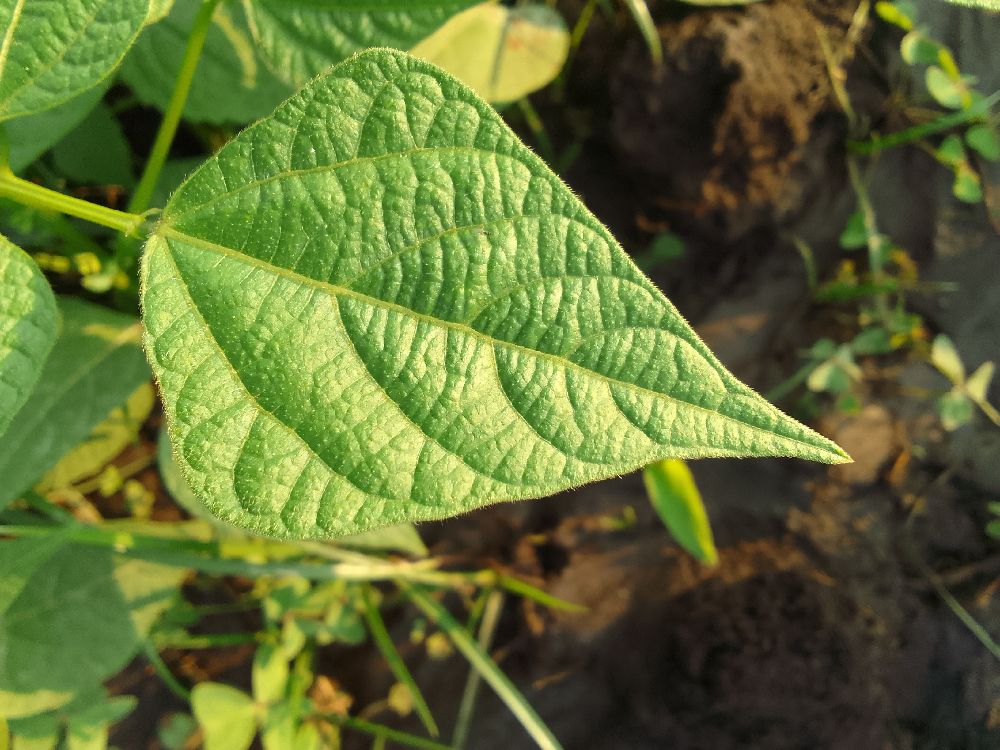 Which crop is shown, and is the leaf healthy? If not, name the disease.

common bean, healthy
